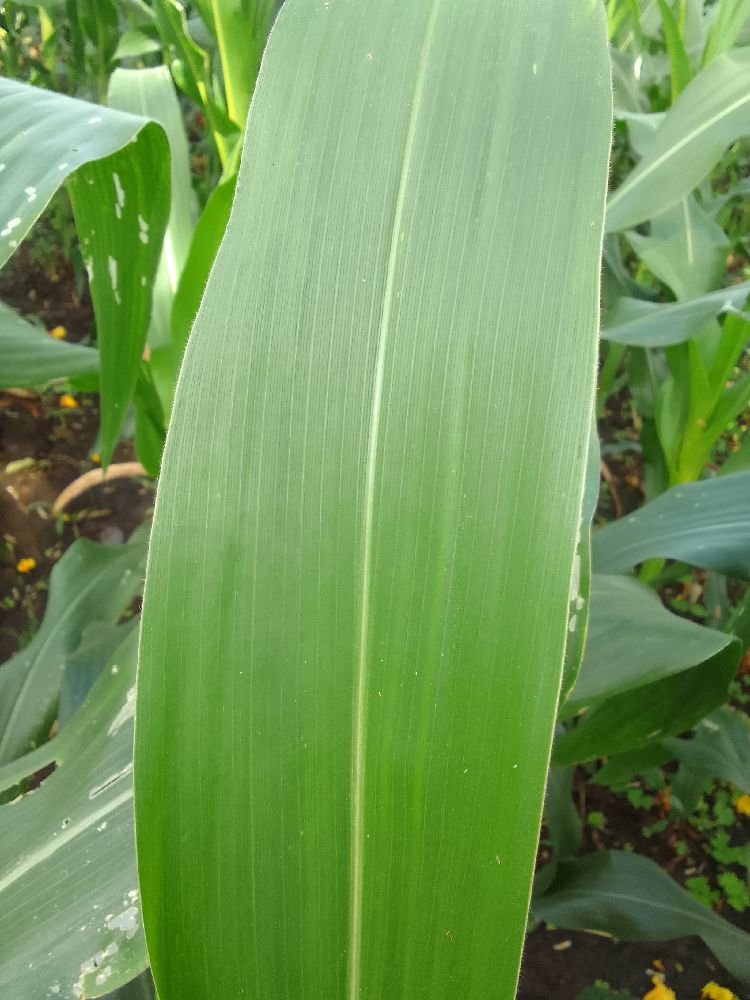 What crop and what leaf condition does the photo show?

maize, healthy
